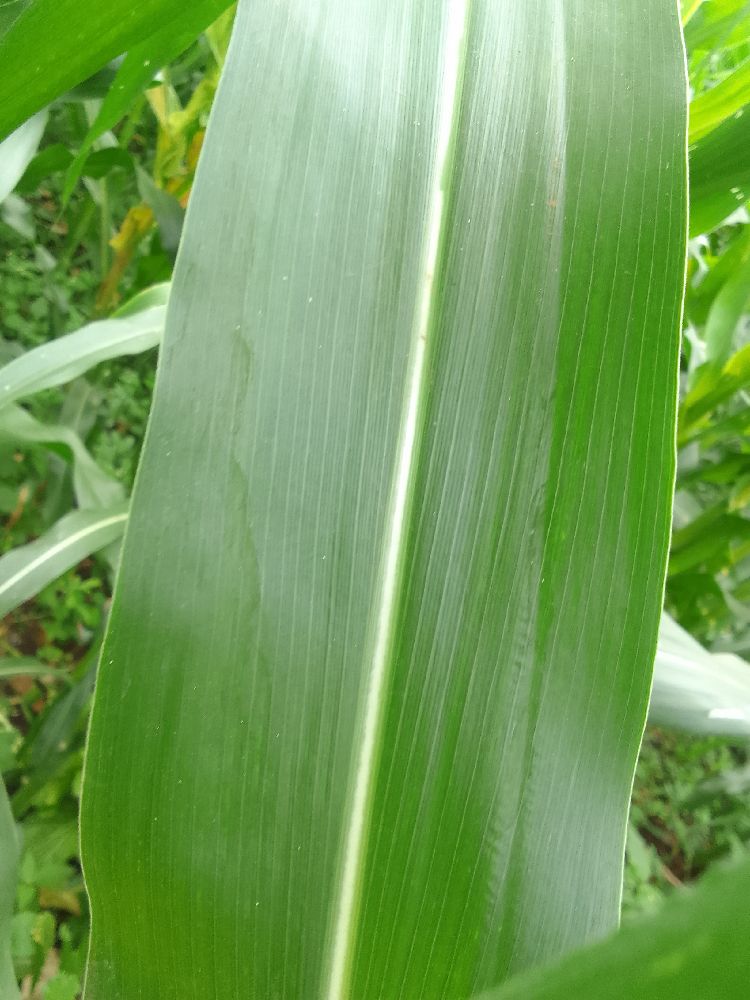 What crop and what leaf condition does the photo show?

maize, healthy
